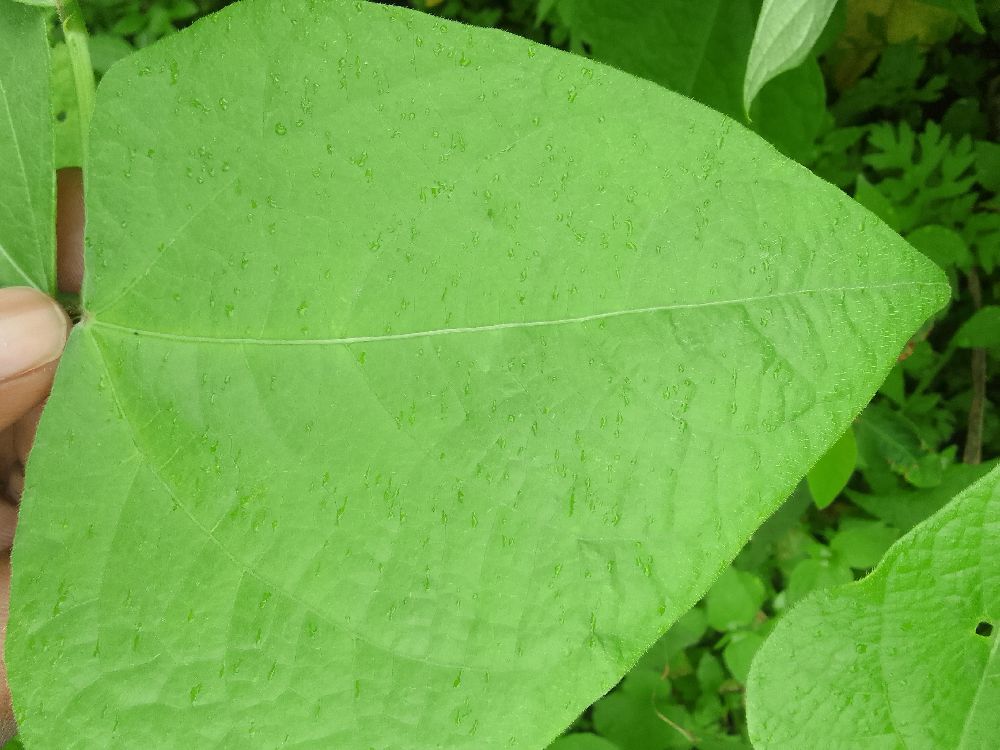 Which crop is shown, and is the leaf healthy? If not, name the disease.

common bean, healthy
